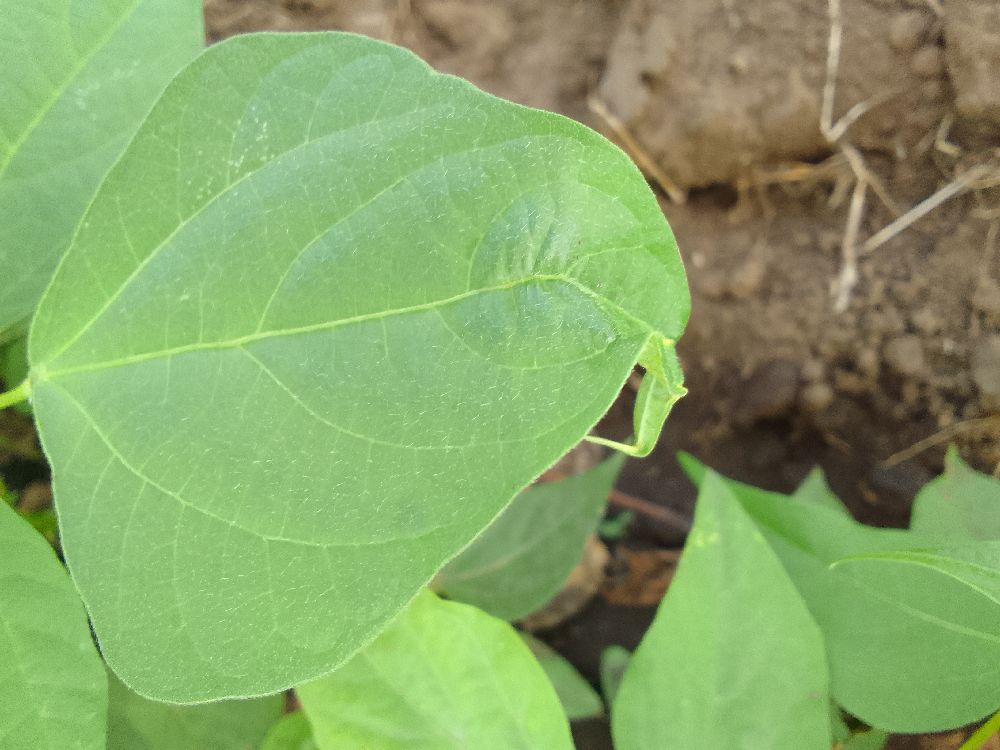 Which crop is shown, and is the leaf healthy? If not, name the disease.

common bean, healthy
